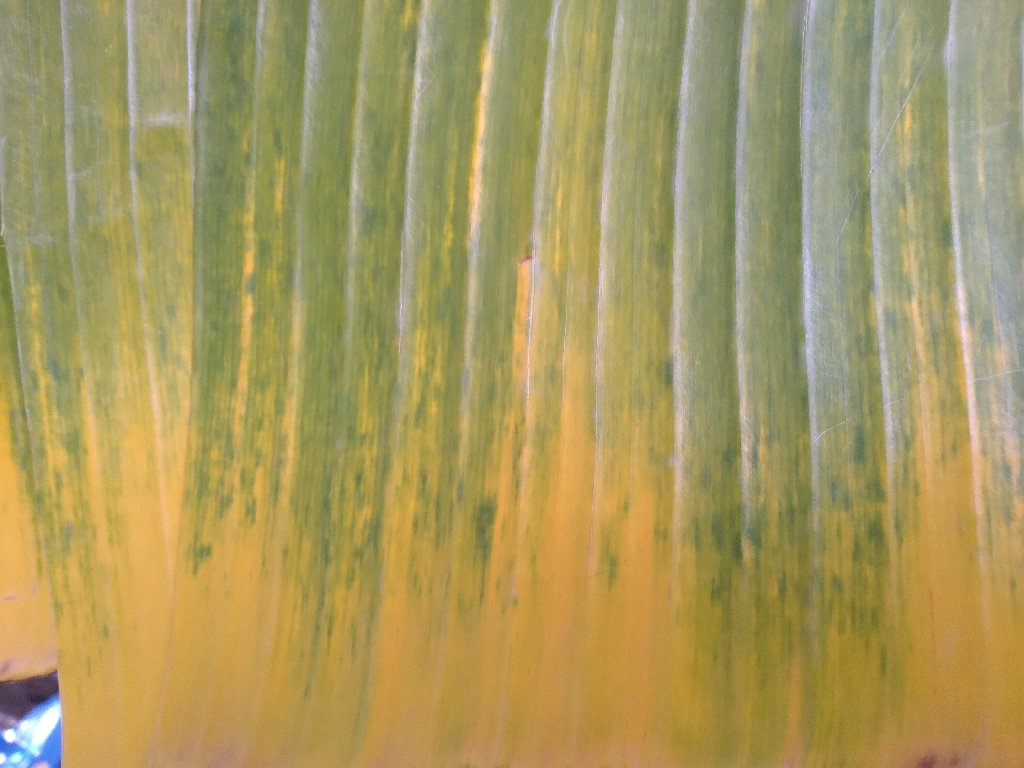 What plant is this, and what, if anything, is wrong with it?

banana, fusarium wilt race 1
